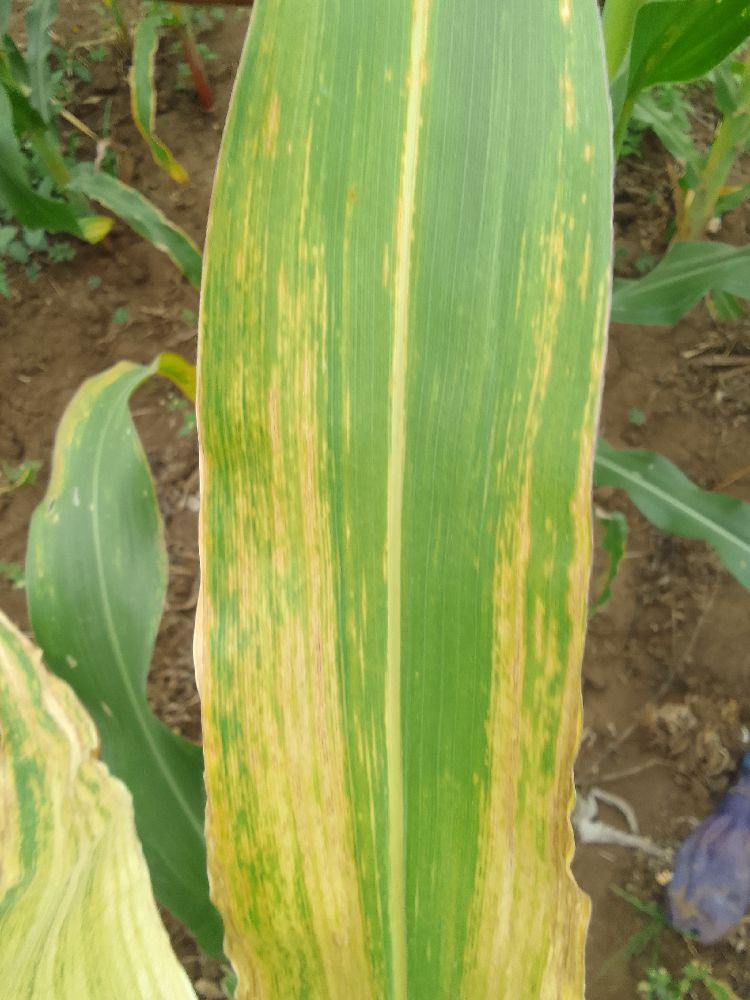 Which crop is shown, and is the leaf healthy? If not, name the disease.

maize, maize lethal necrosis
